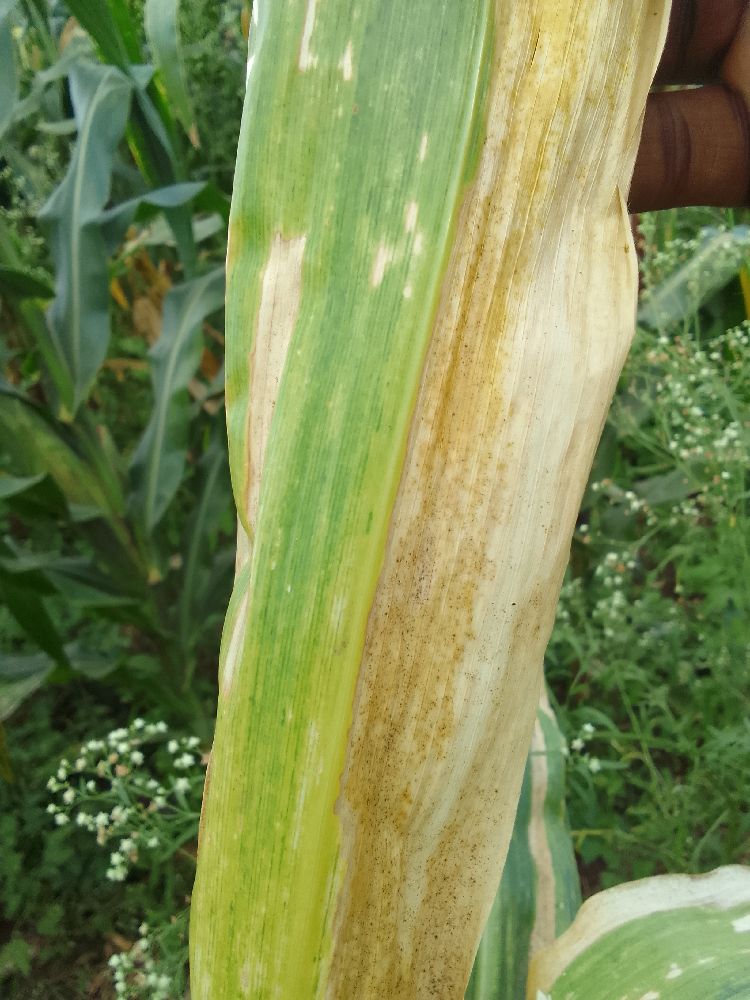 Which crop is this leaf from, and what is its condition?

maize, maize lethal necrosis
